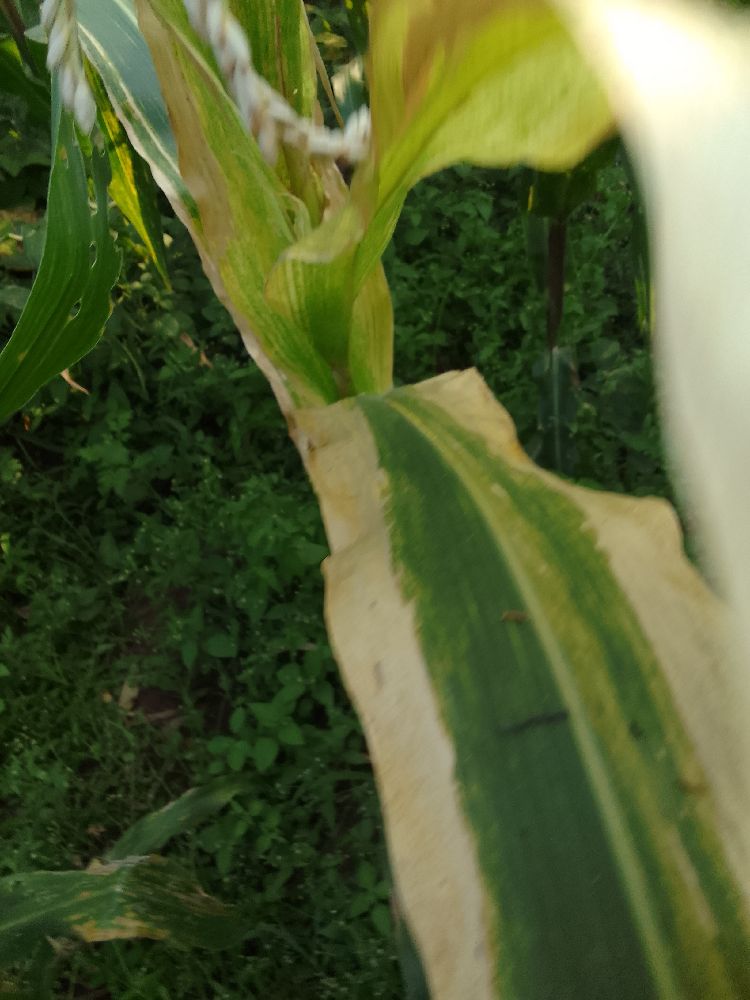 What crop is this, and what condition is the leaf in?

maize, maize lethal necrosis
